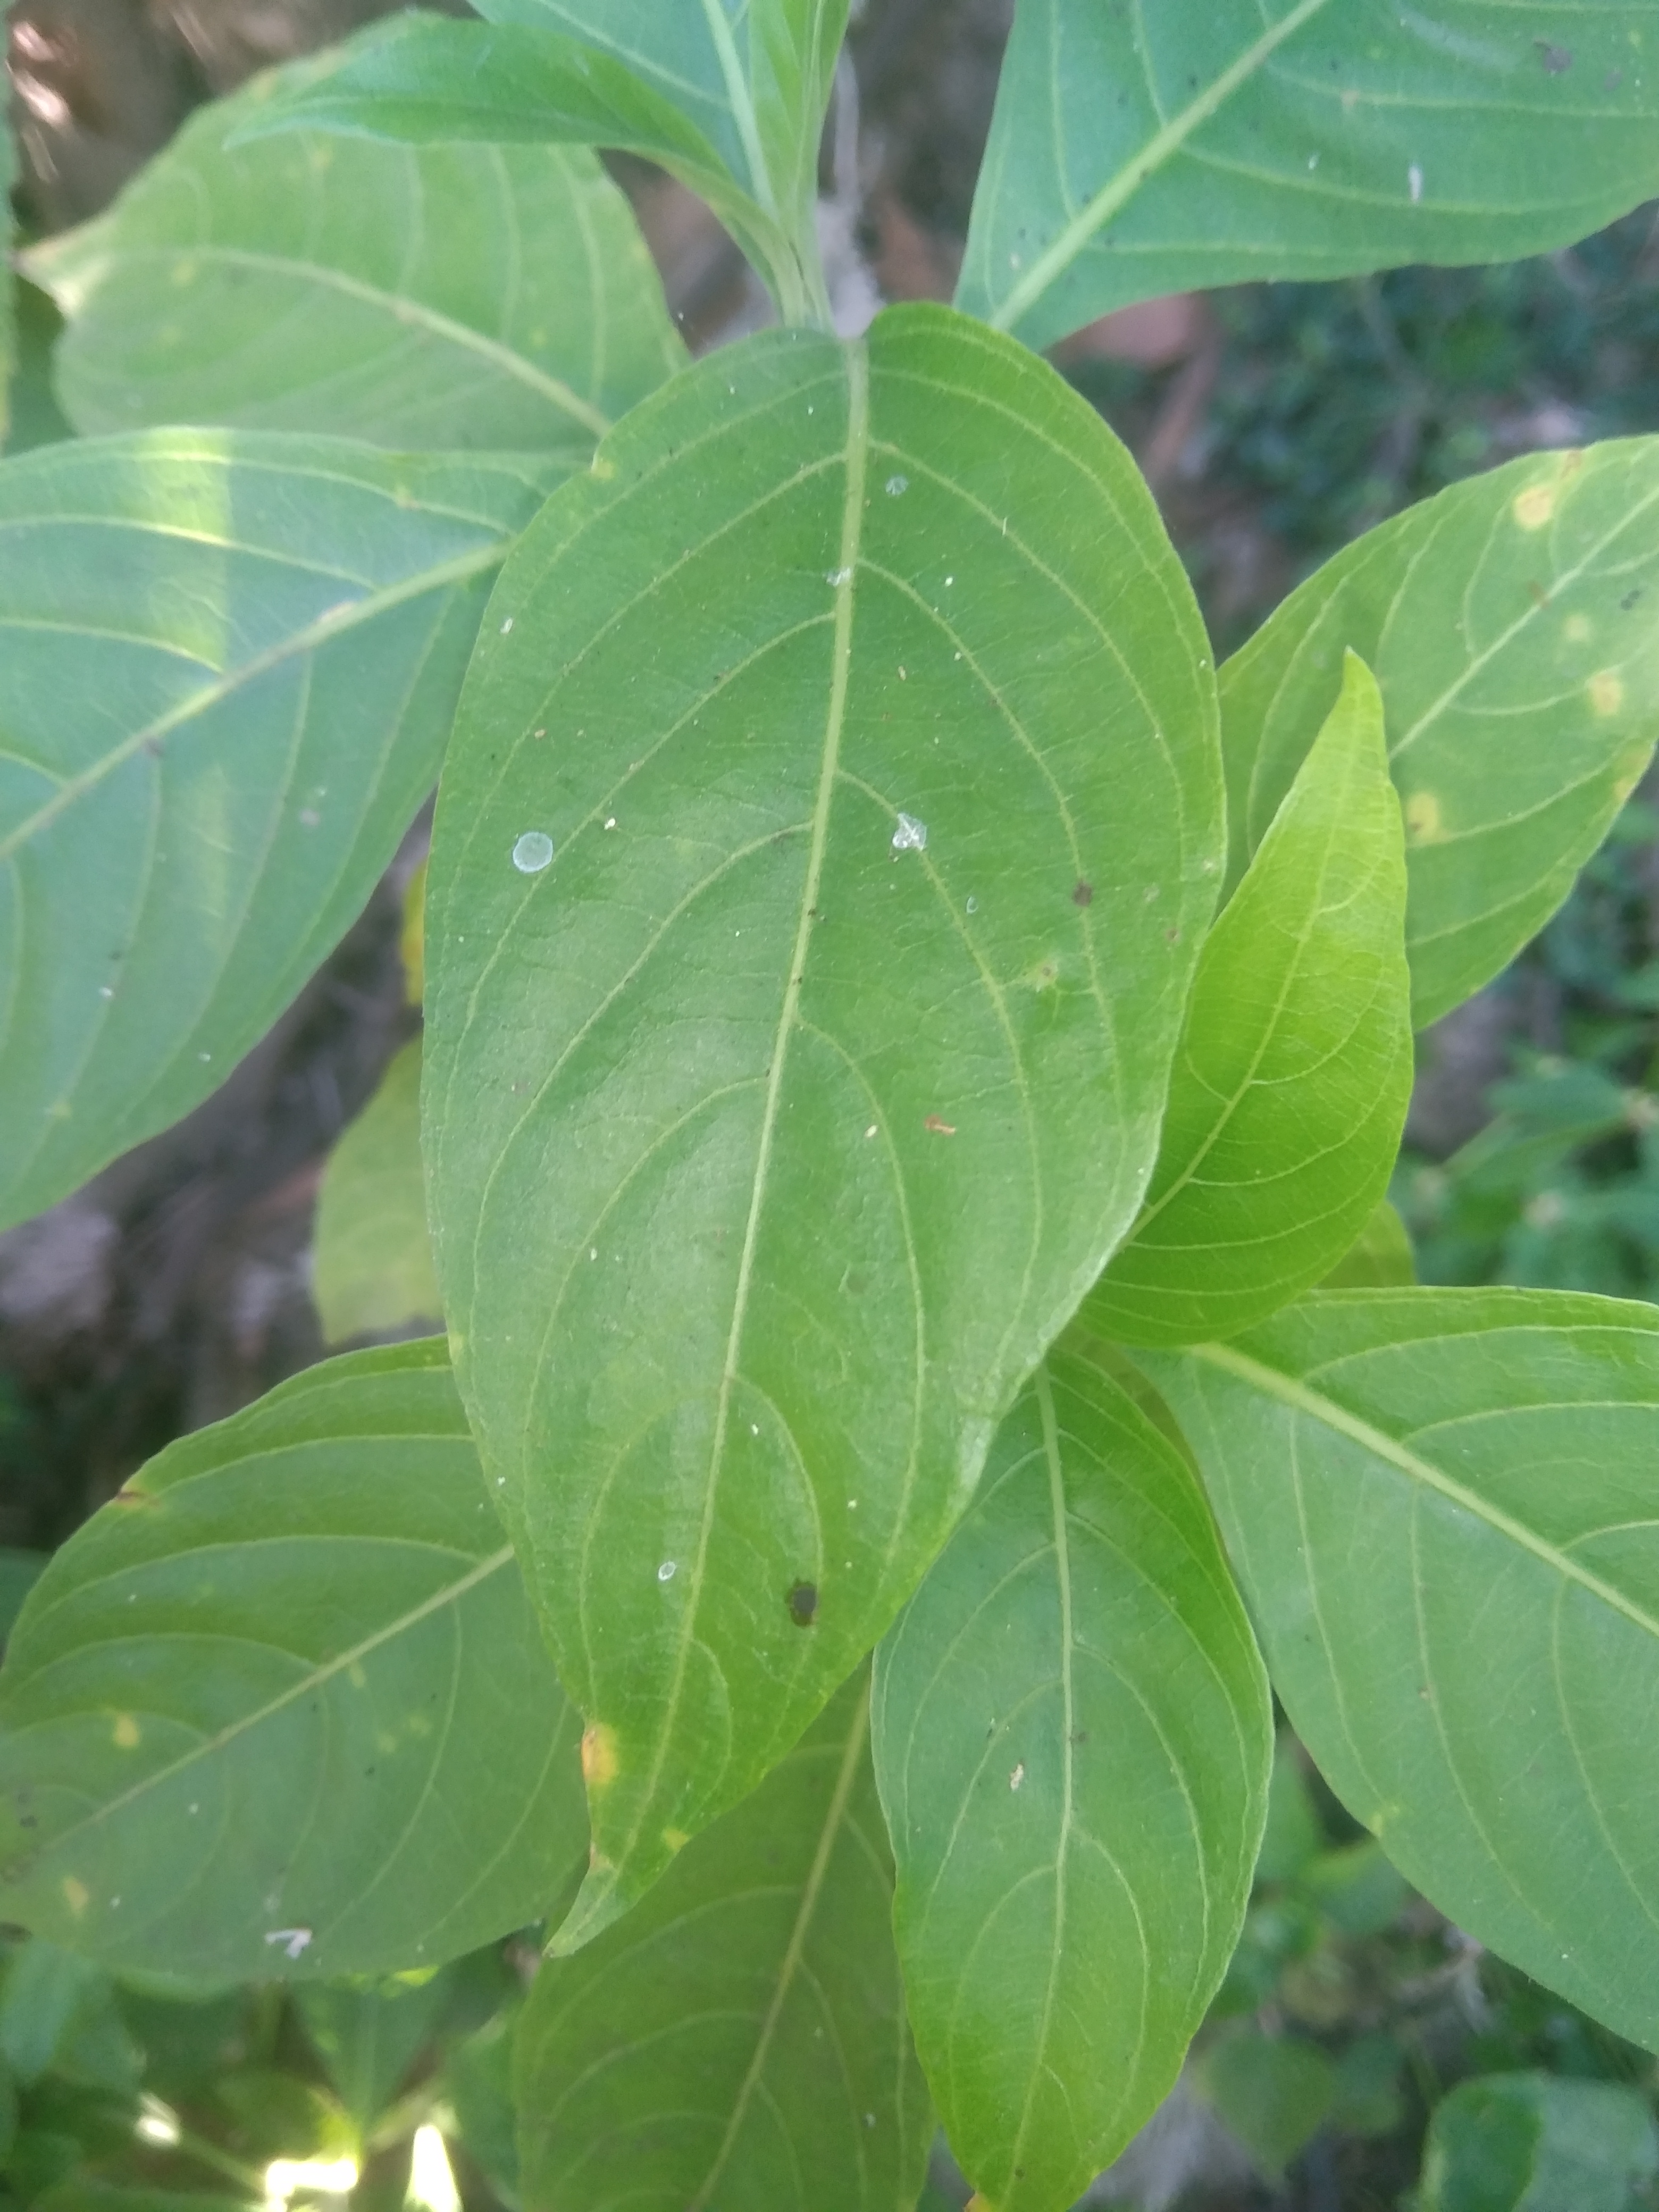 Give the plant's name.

vasaka
